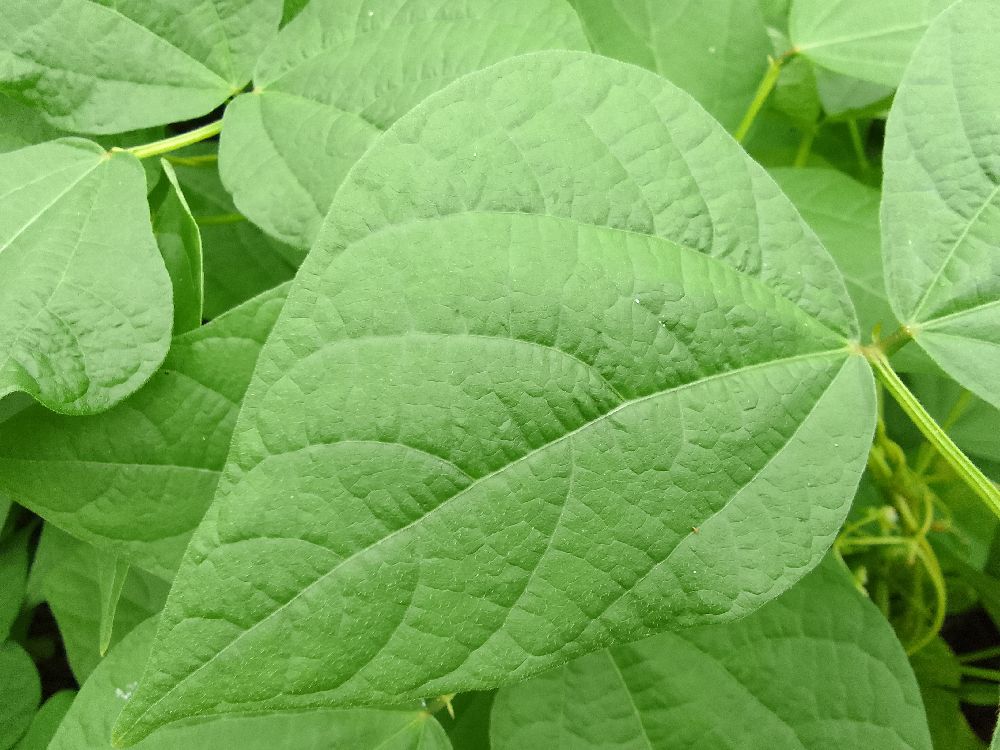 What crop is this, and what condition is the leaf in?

common bean, healthy
